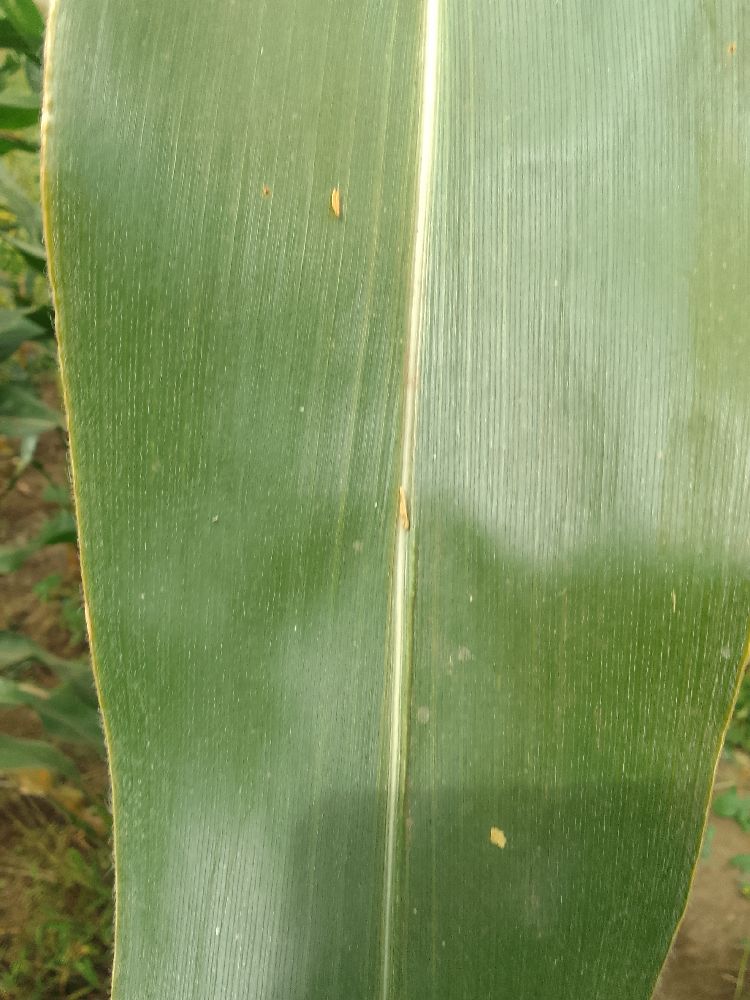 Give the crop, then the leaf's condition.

maize, healthy
